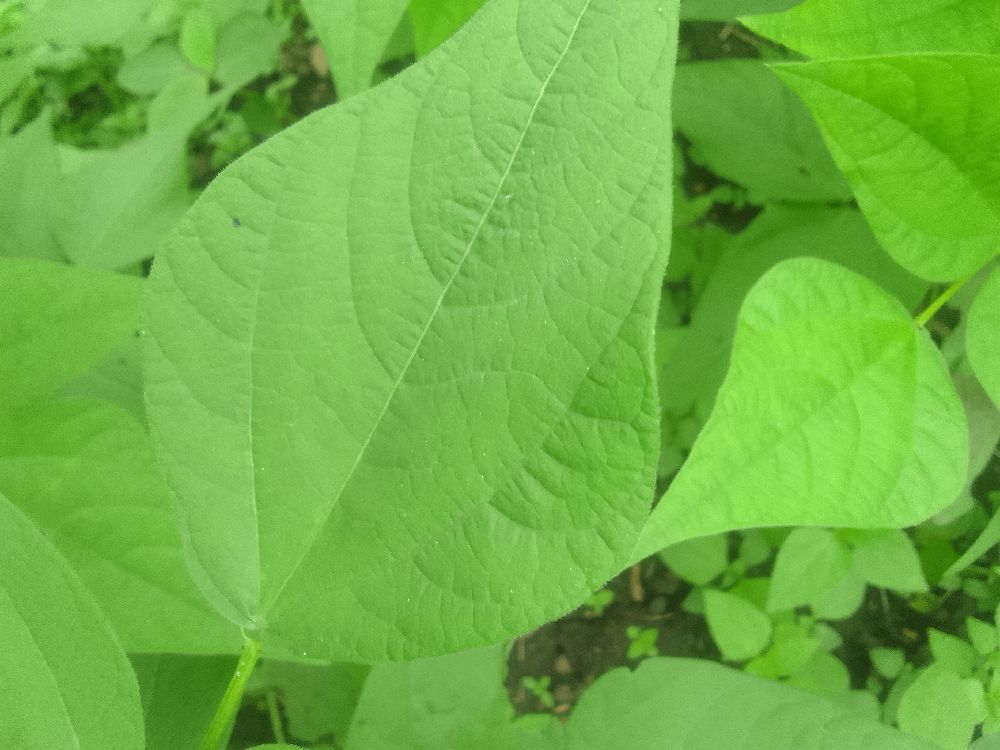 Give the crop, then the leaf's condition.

common bean, healthy
